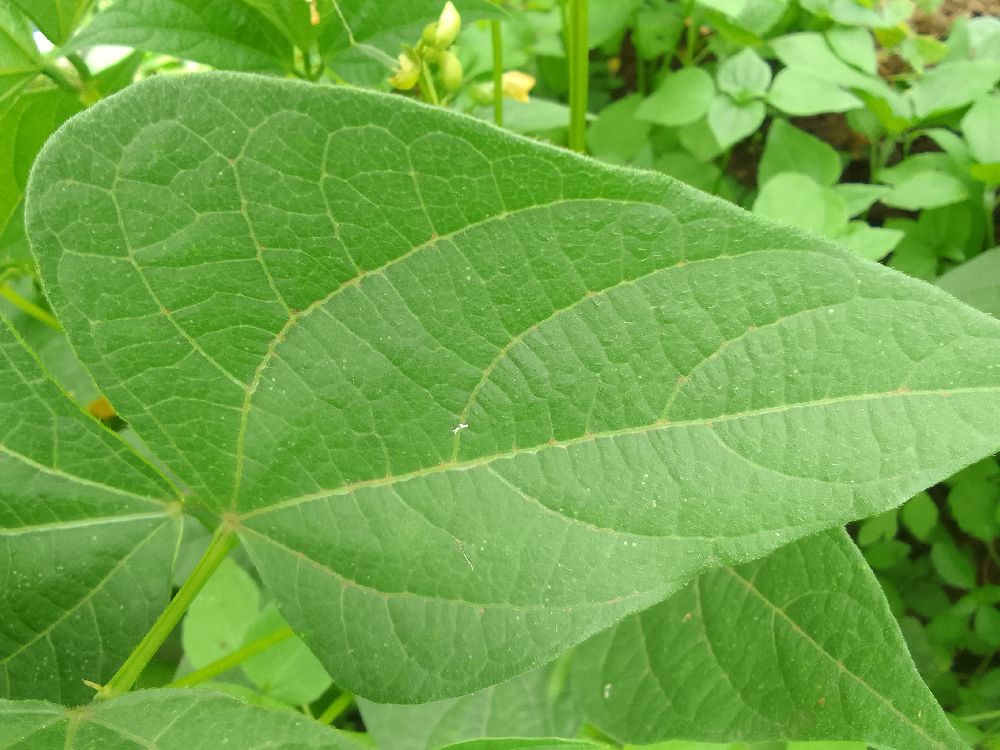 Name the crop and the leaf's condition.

common bean, healthy
